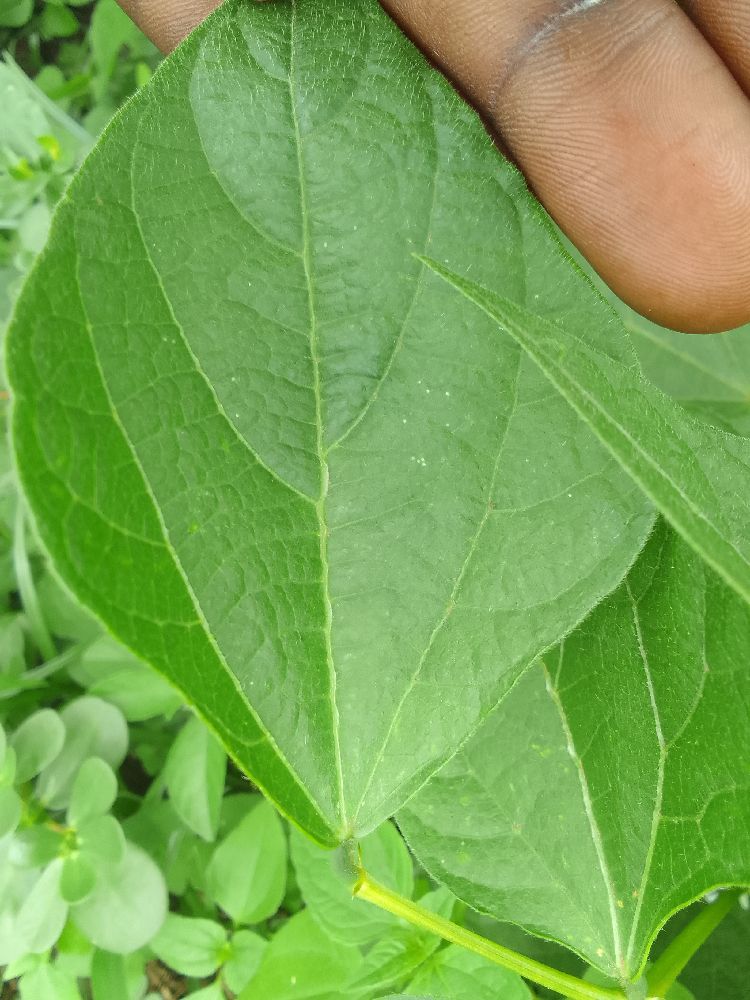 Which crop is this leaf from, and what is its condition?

common bean, healthy
